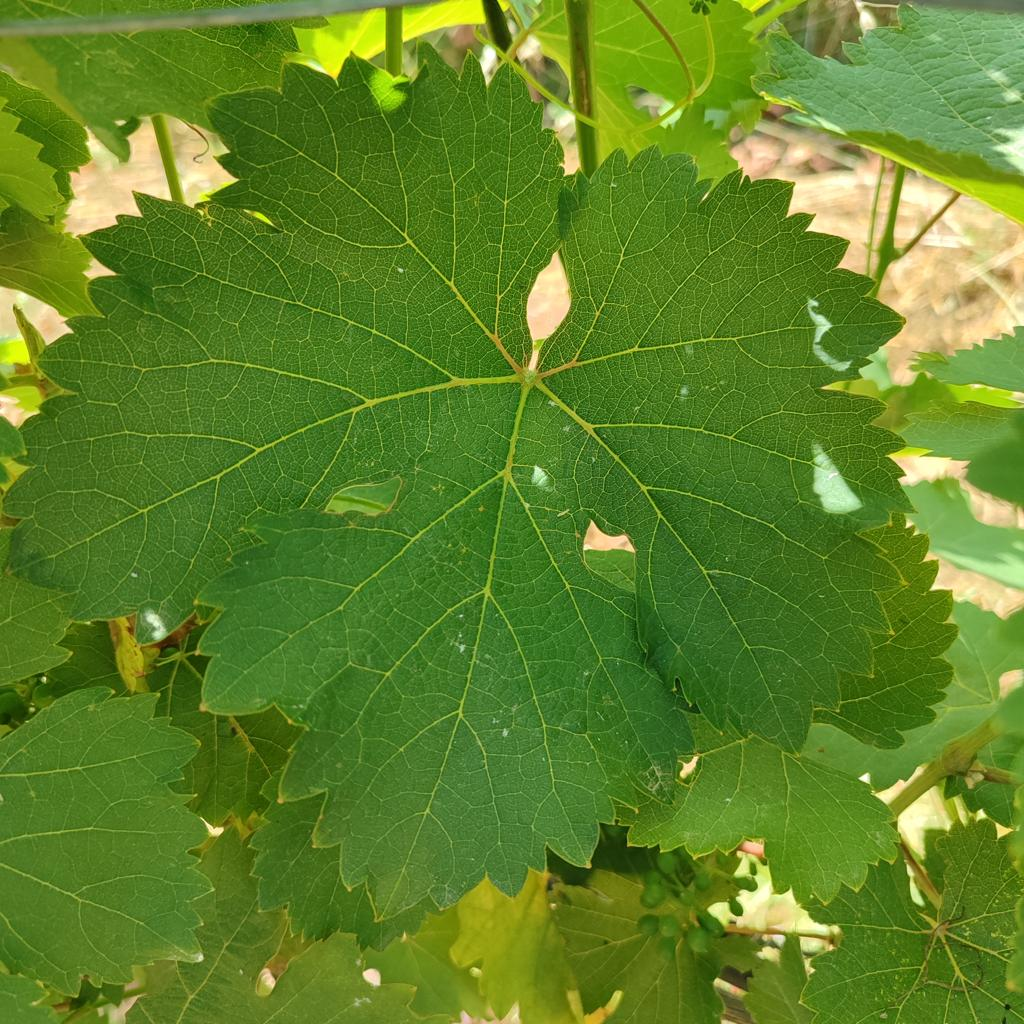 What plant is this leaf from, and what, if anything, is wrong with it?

grapevine, healthy
